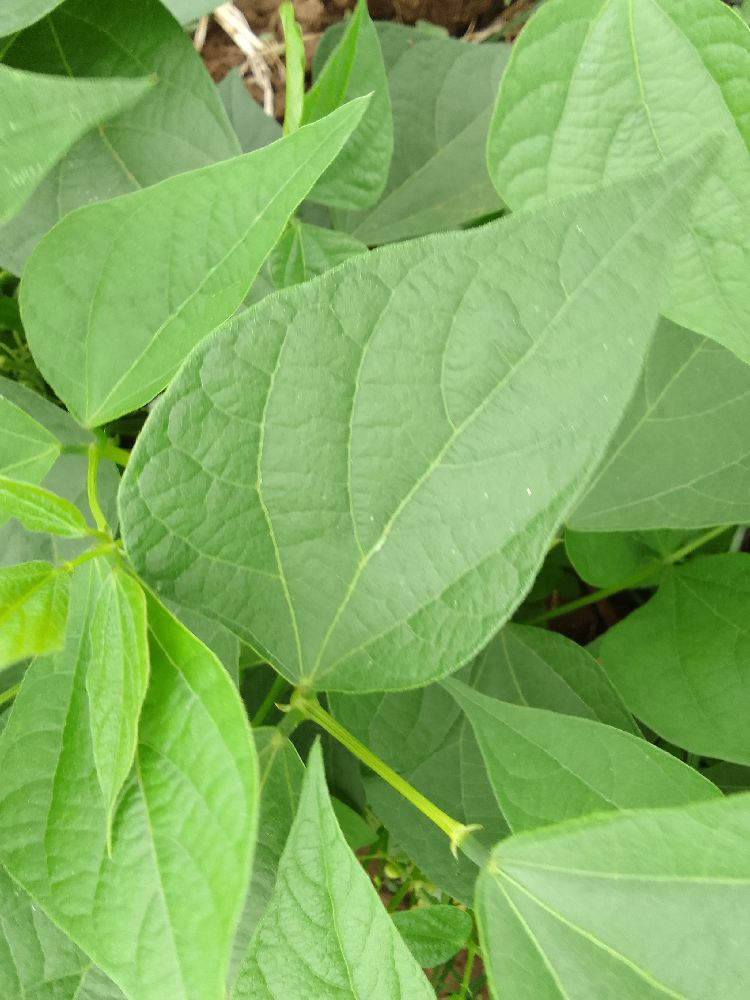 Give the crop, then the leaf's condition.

common bean, healthy
